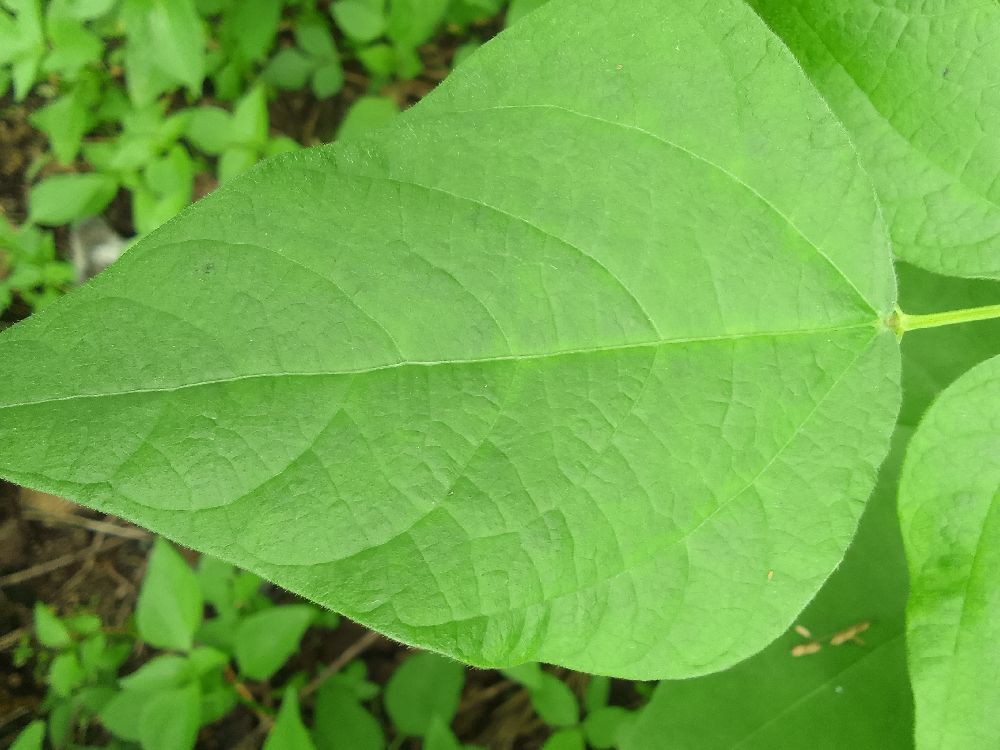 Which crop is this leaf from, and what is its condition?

common bean, healthy
